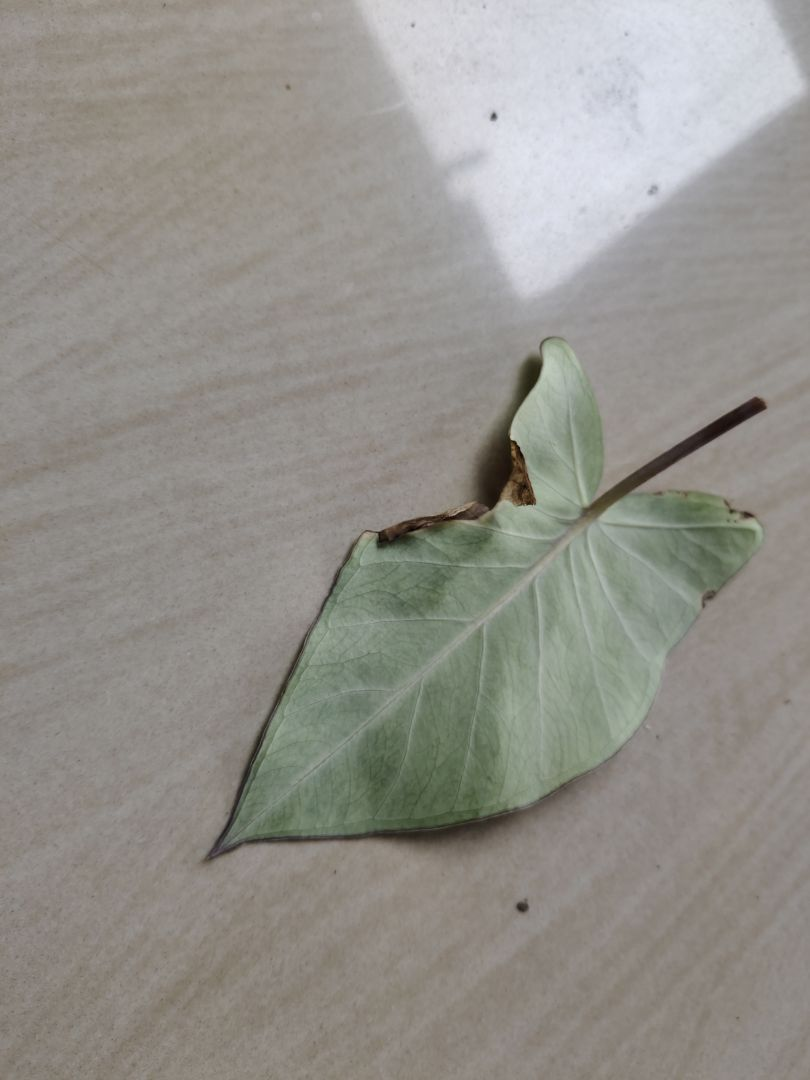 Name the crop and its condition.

taro, leaf blight
